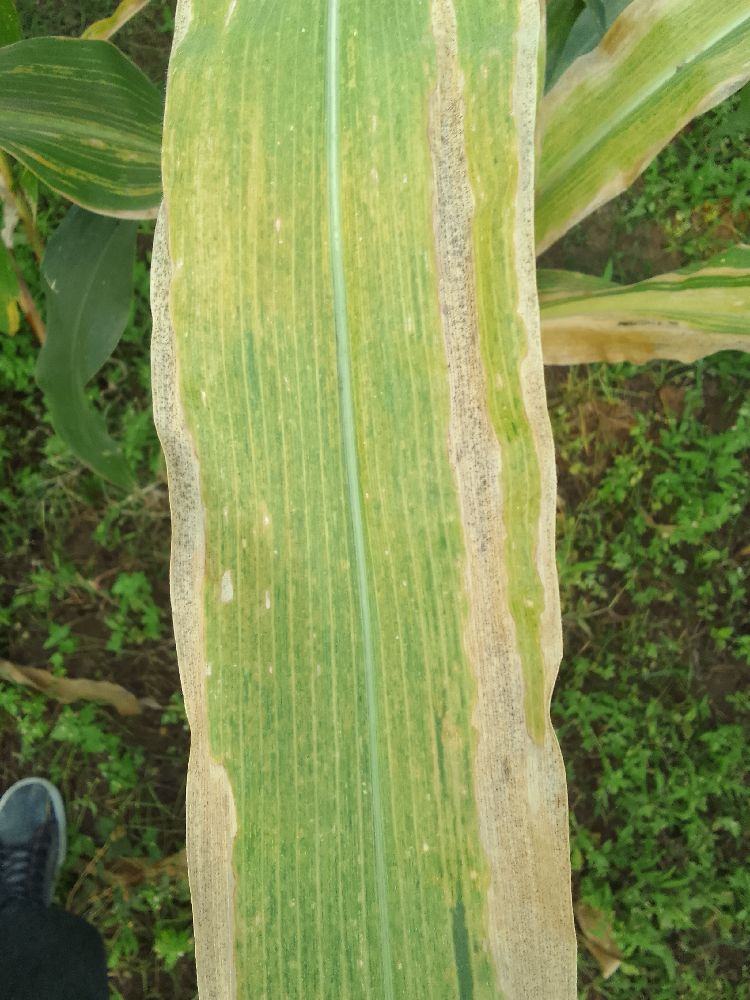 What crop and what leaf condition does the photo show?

maize, maize lethal necrosis
